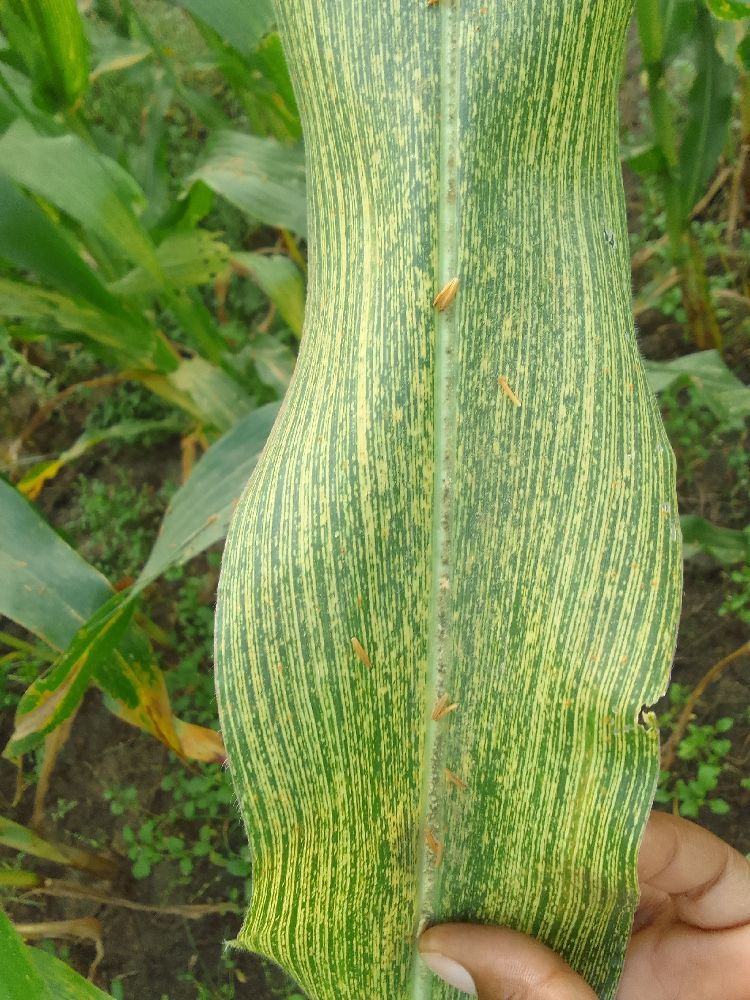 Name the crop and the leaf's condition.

maize, maize streak virus
